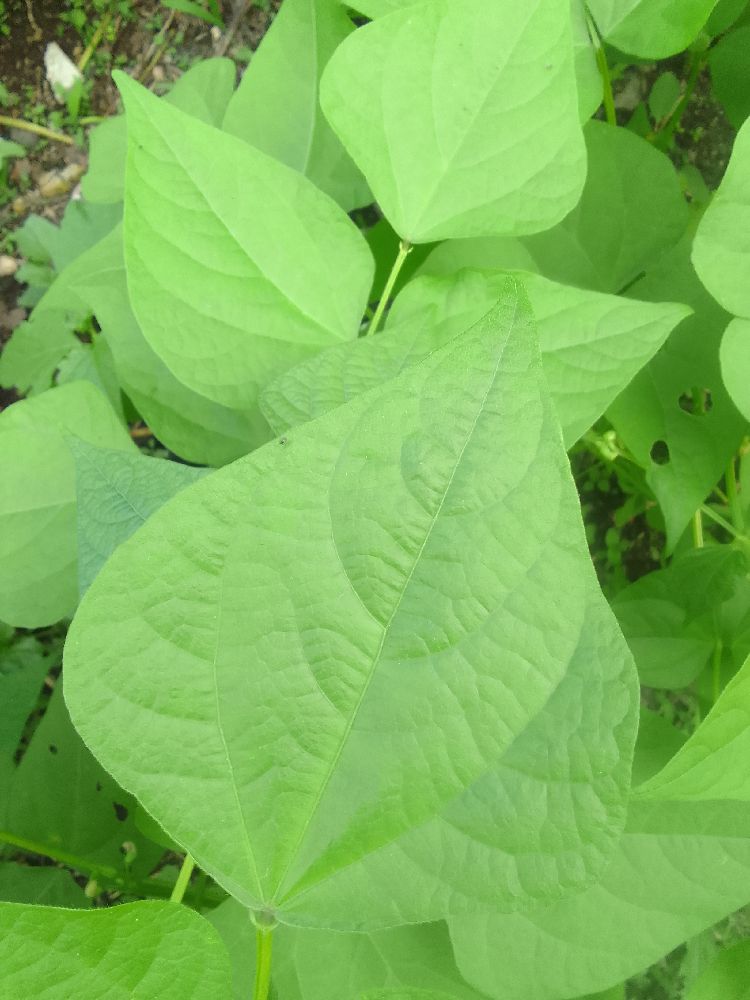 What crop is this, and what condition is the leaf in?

common bean, healthy
